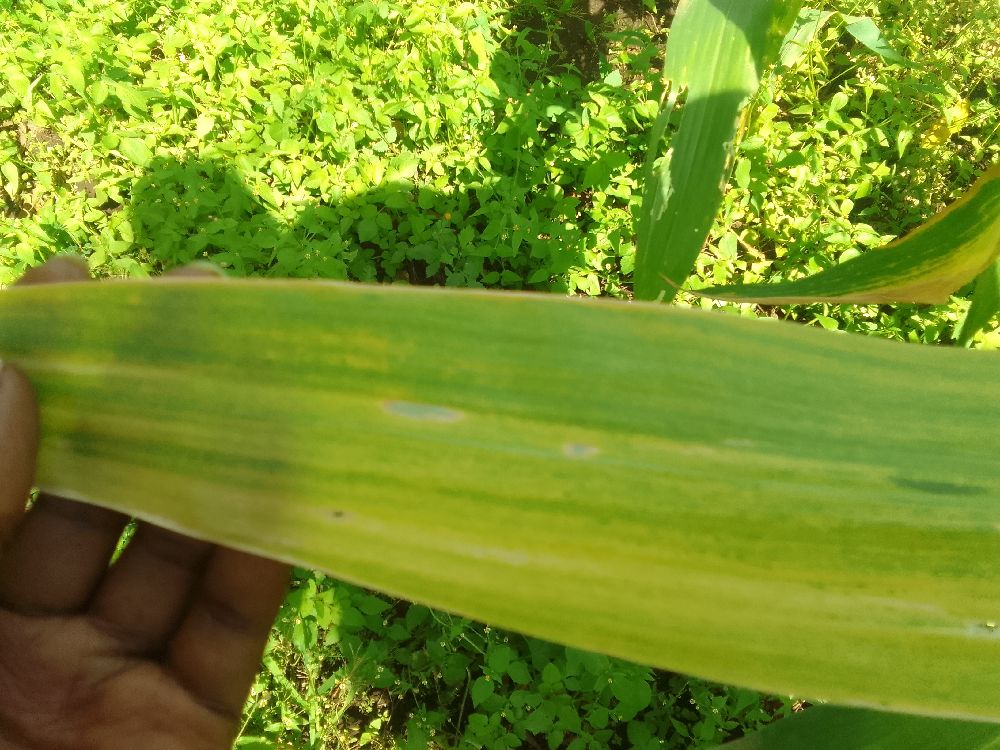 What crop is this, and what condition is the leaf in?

maize, maize lethal necrosis
